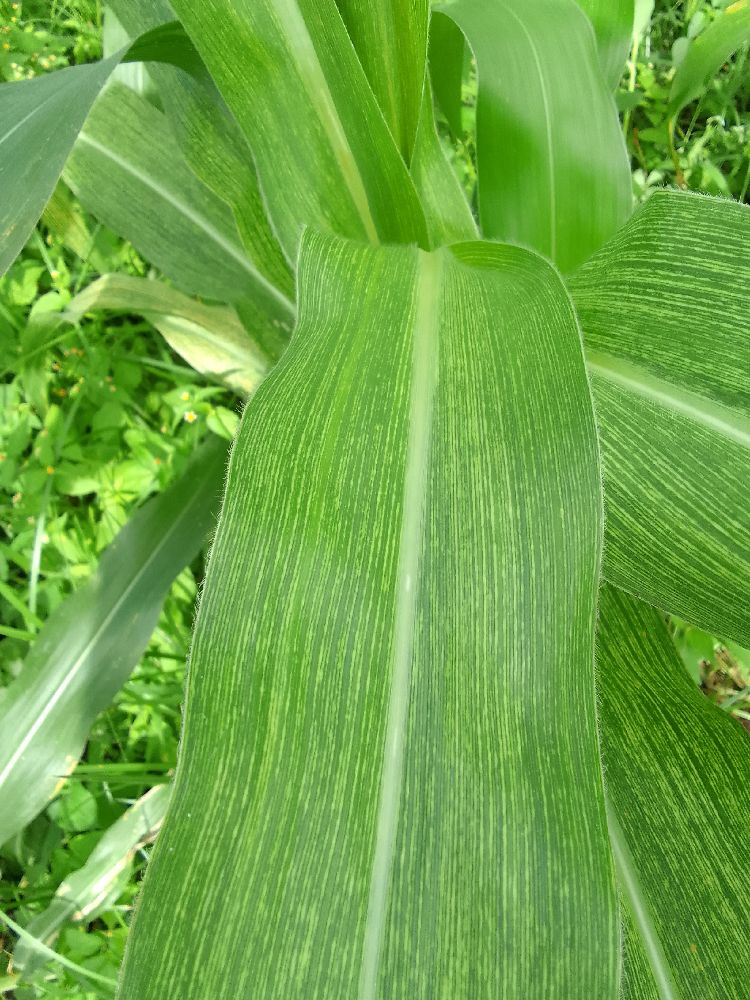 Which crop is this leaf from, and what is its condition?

maize, maize streak virus
